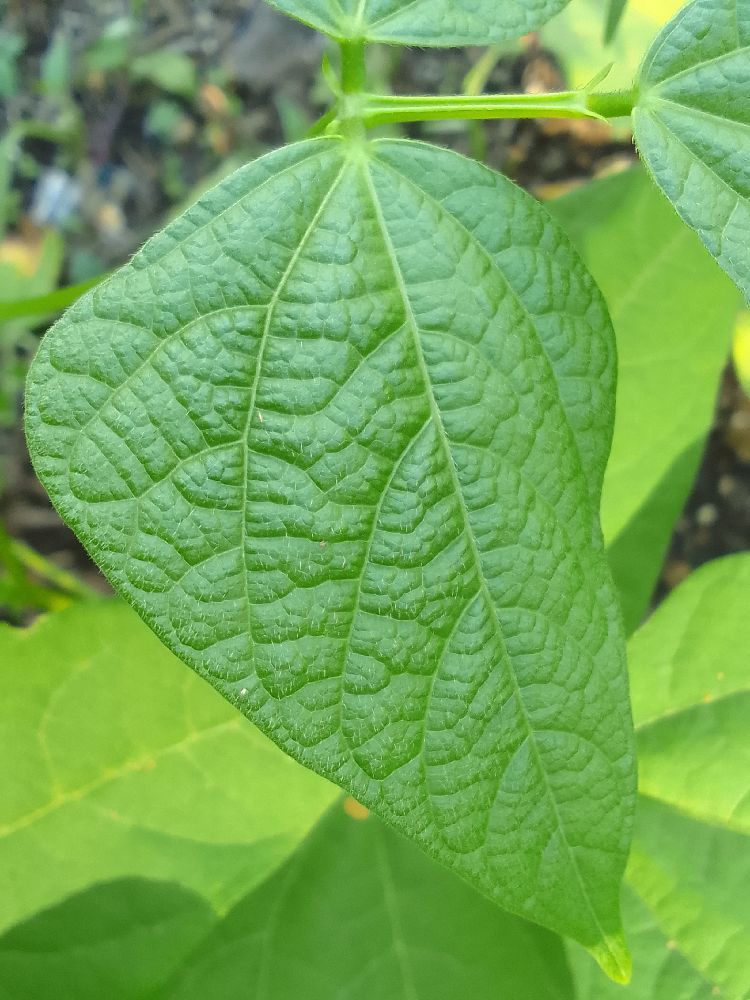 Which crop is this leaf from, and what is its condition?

common bean, healthy
